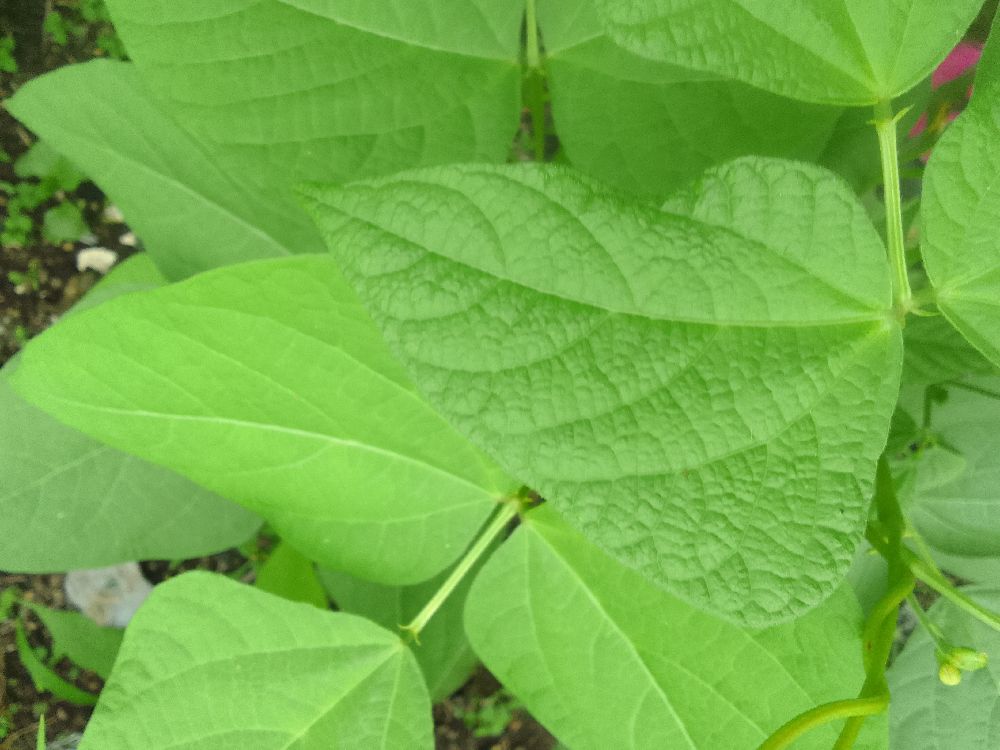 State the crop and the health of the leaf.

common bean, healthy
